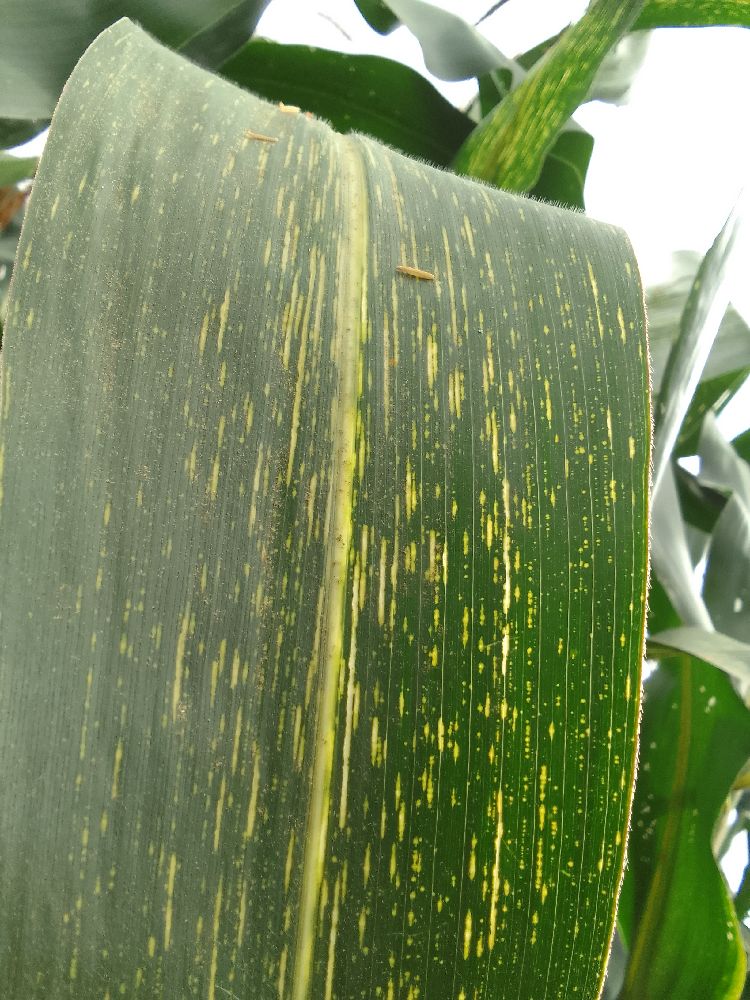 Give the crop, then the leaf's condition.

maize, maize streak virus
